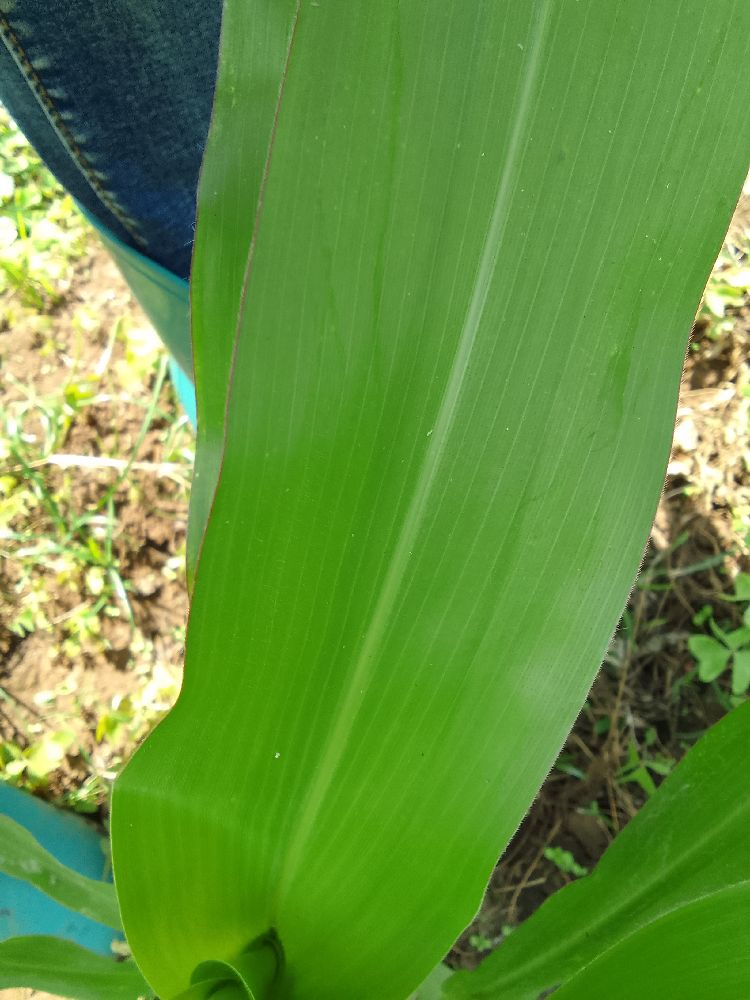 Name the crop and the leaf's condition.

maize, healthy
